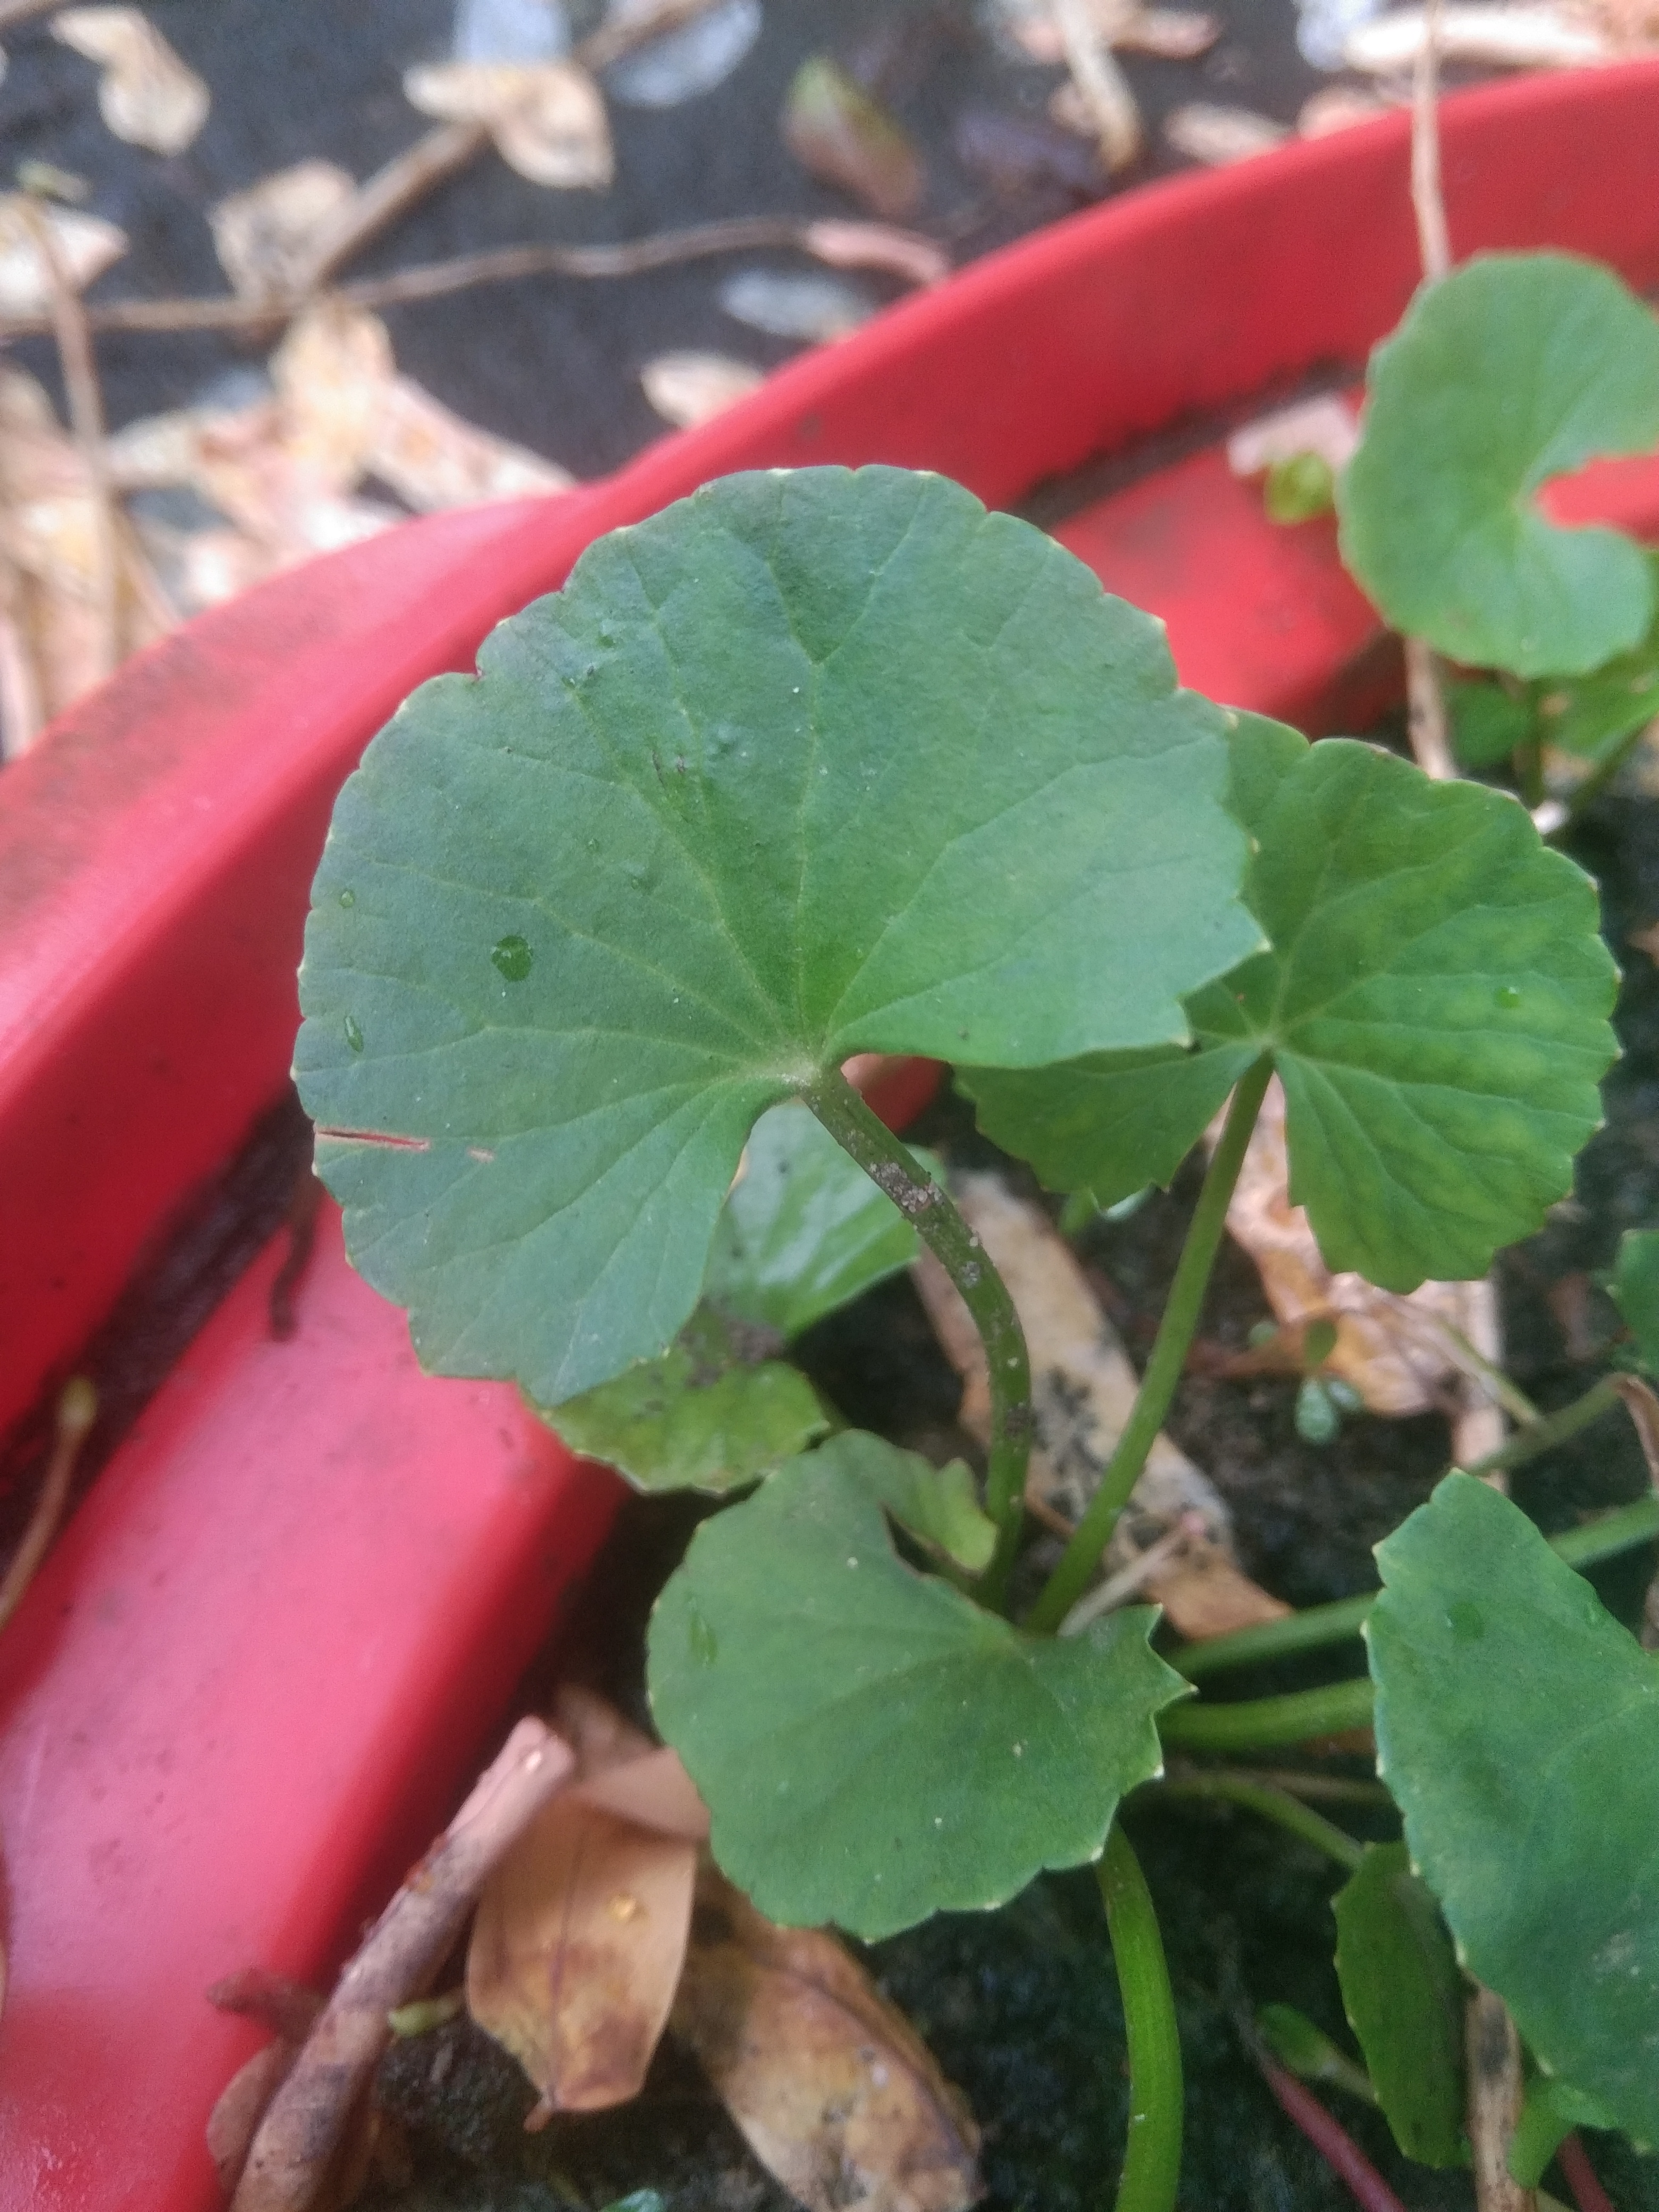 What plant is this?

thankuni
